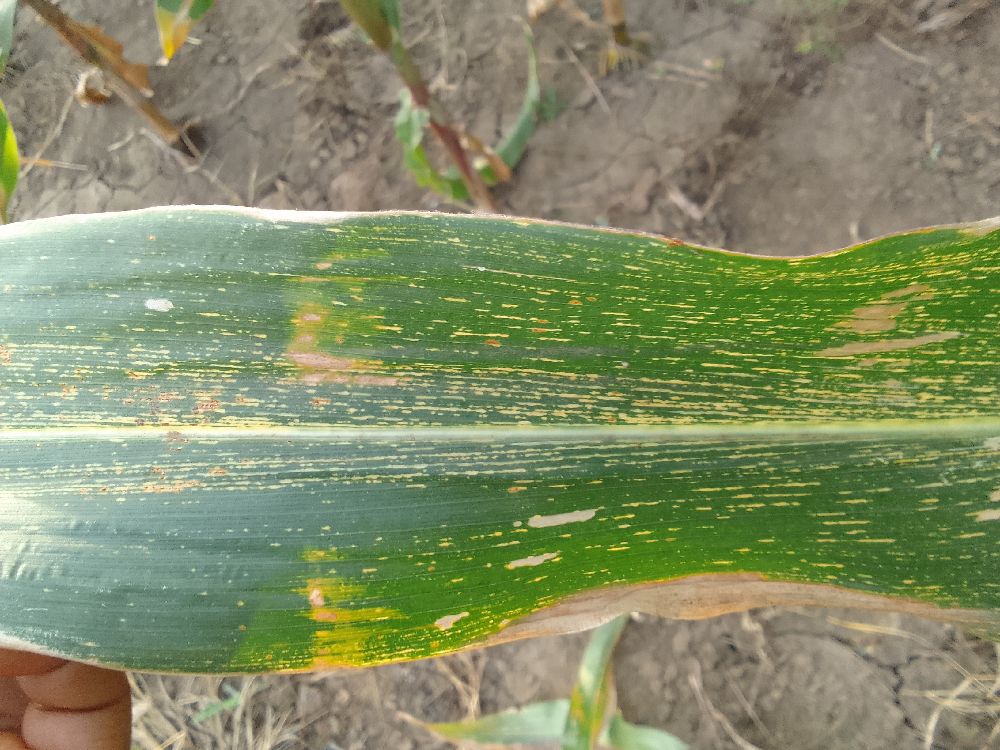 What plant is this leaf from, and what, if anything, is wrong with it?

maize, maize streak virus
